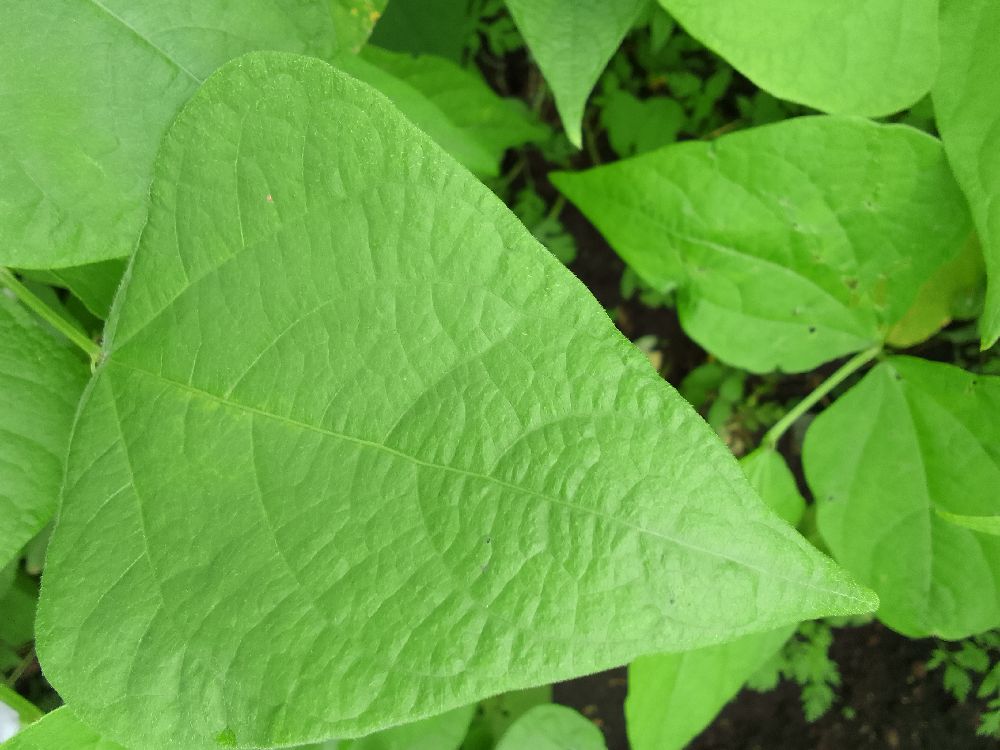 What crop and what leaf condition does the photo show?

common bean, healthy
